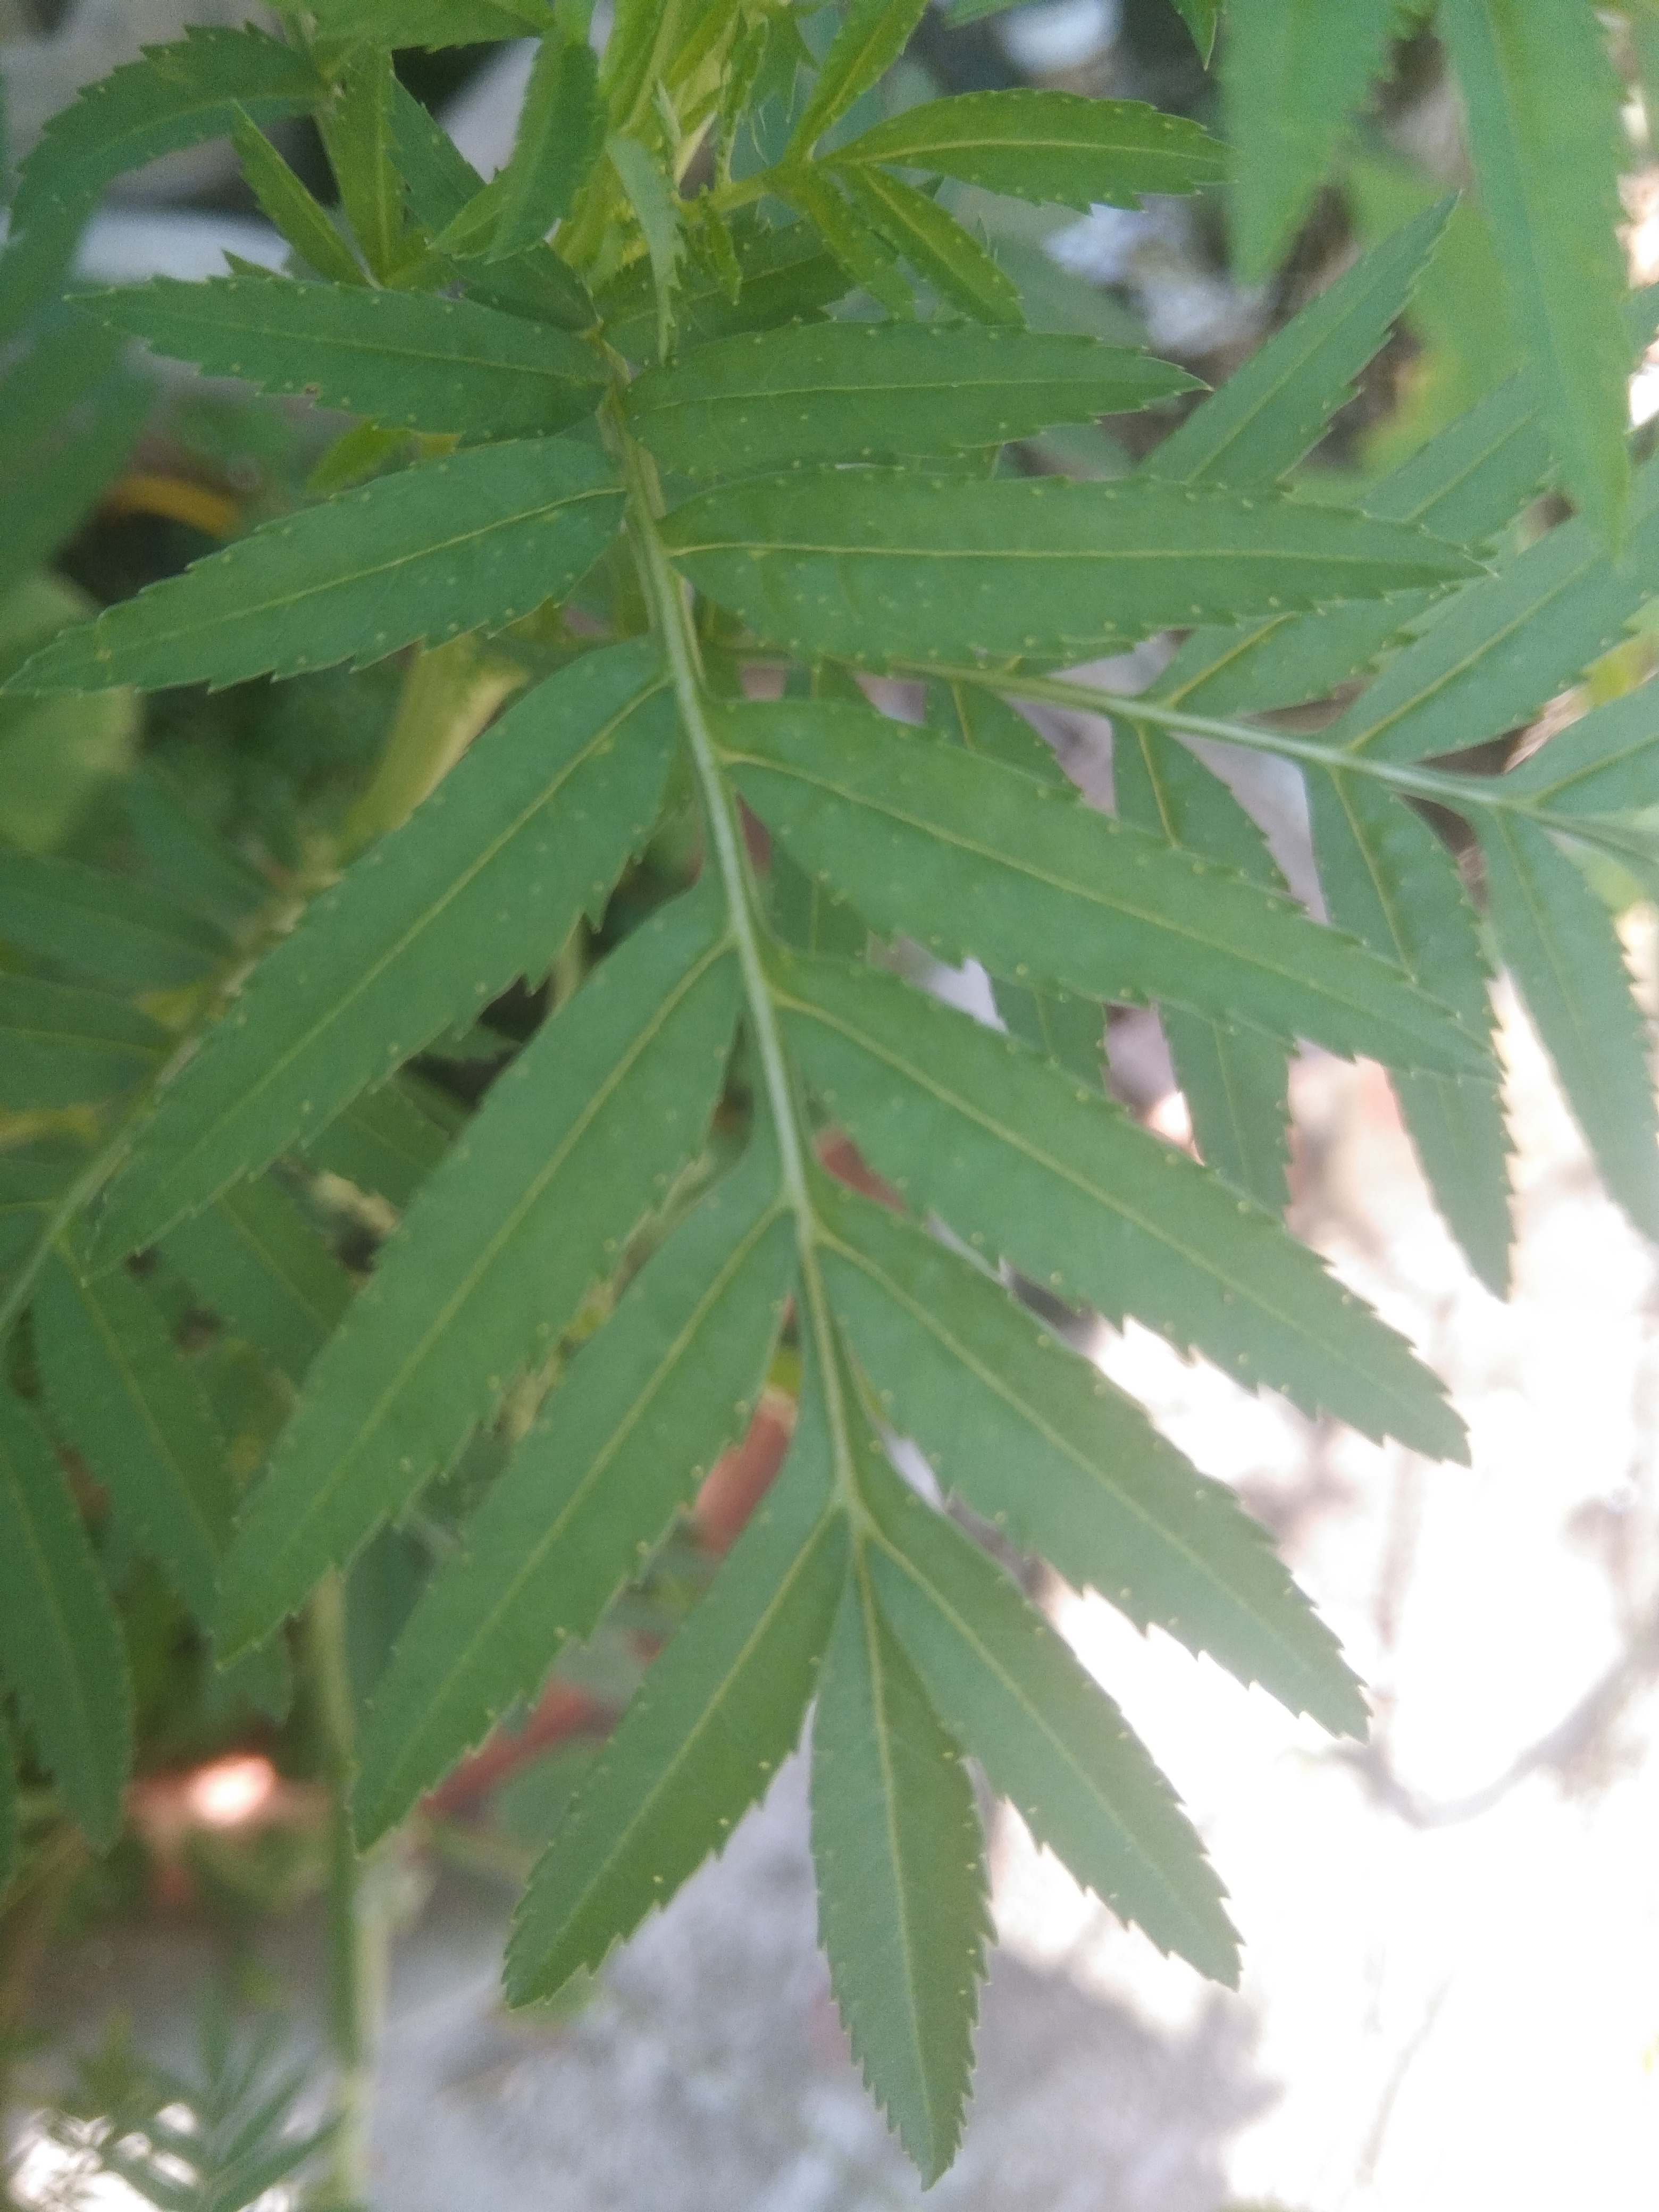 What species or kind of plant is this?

marigold
